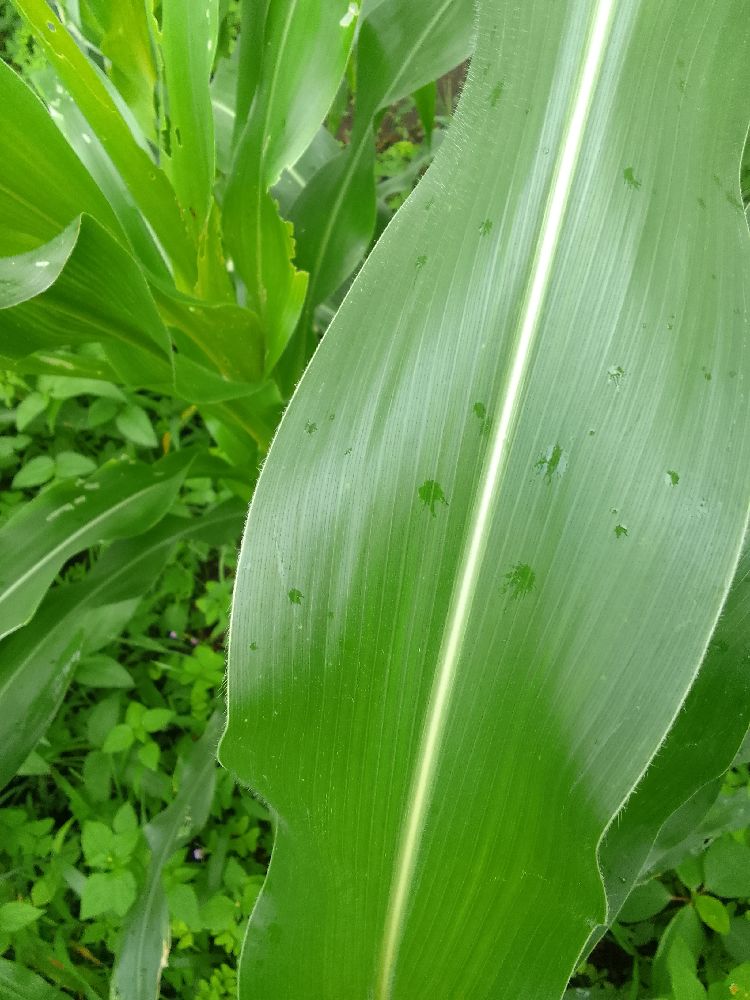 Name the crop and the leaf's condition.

maize, healthy
